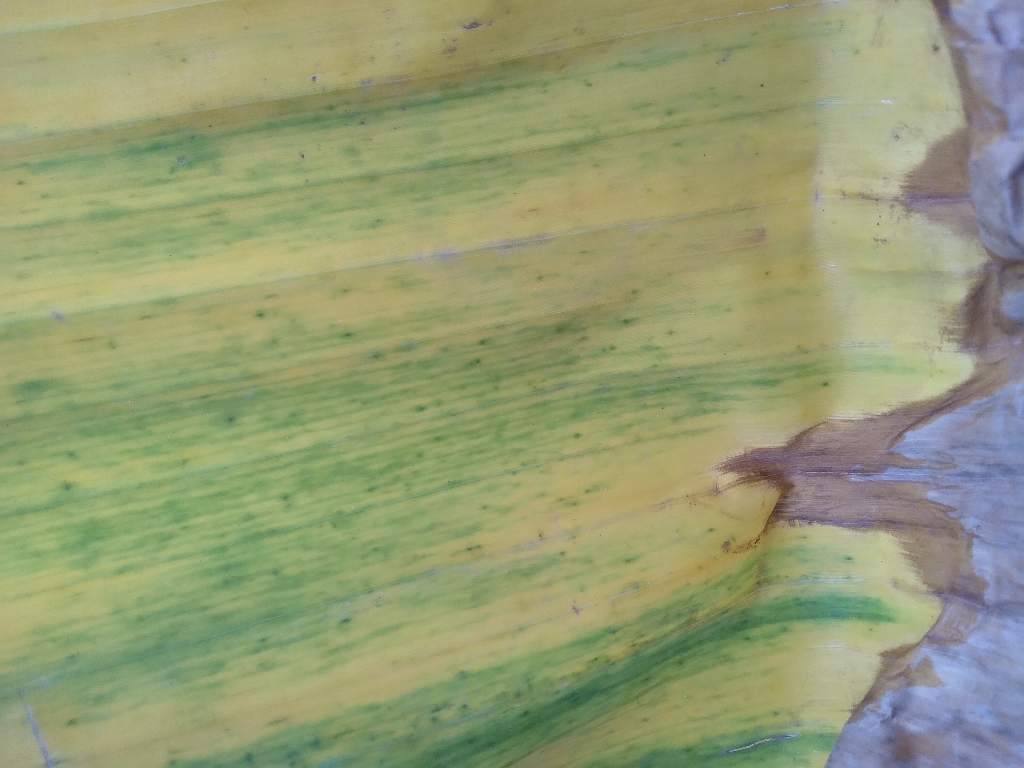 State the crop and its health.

banana, fusarium wilt race 1
